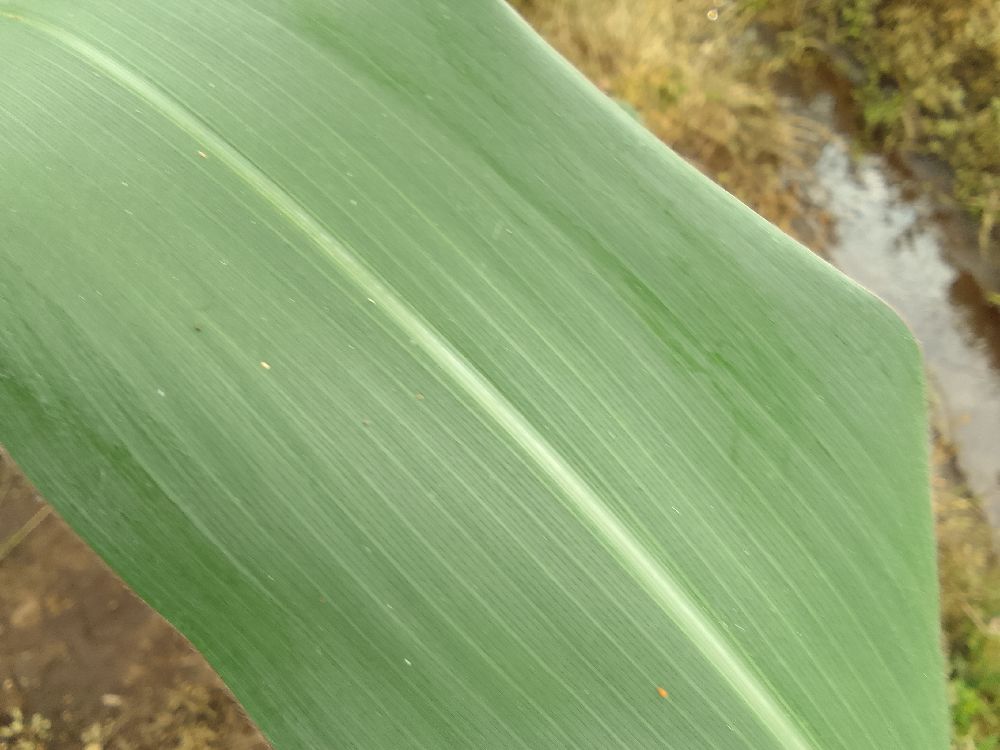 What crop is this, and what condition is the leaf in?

maize, healthy
